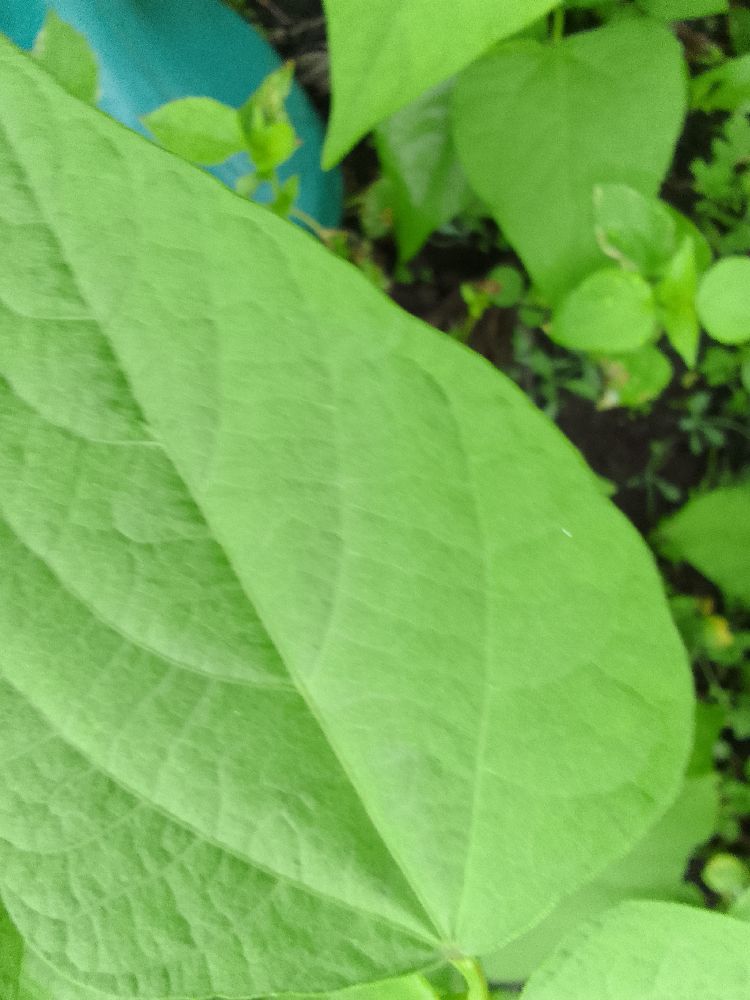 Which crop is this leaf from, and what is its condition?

common bean, healthy
